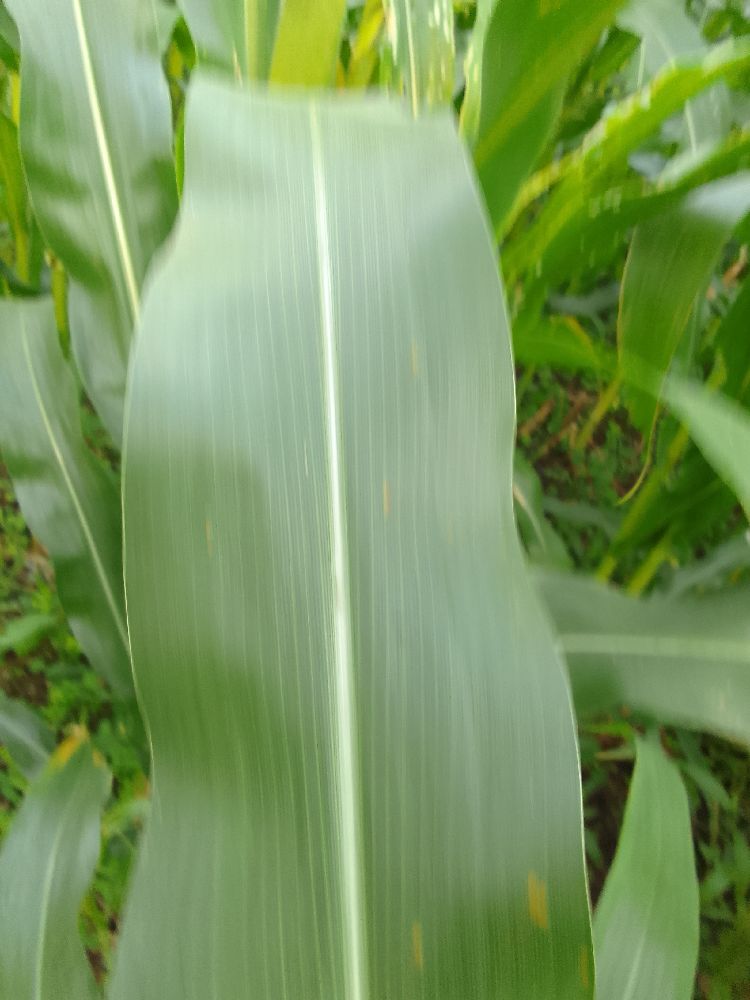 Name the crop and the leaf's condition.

maize, healthy
